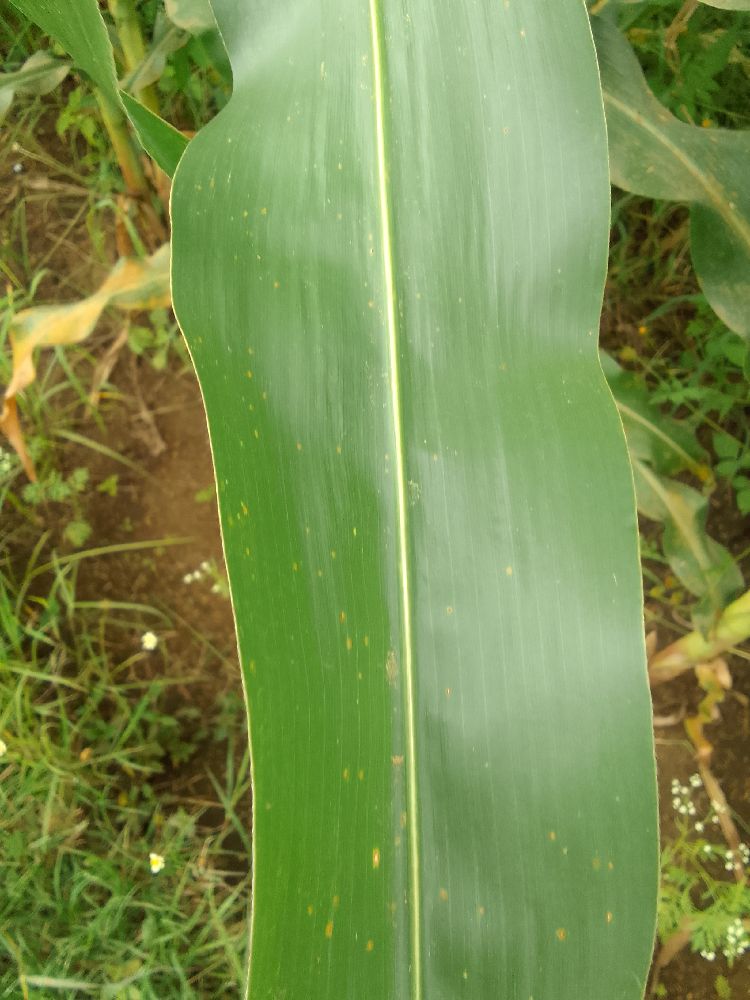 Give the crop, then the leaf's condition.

maize, healthy
